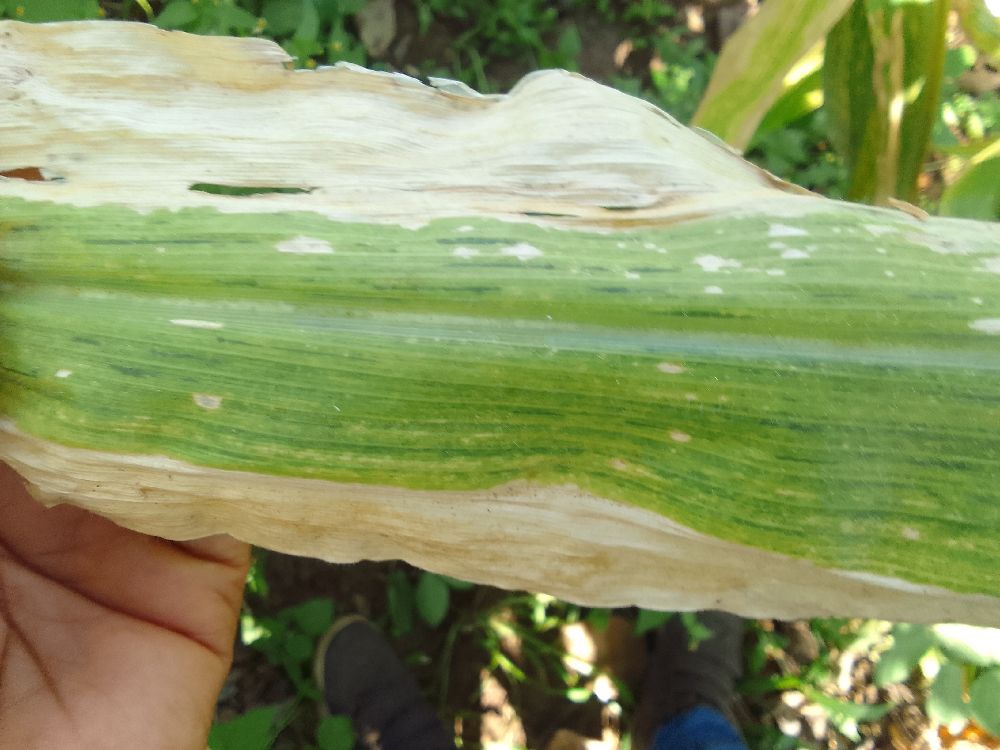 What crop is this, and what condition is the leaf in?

maize, maize lethal necrosis
